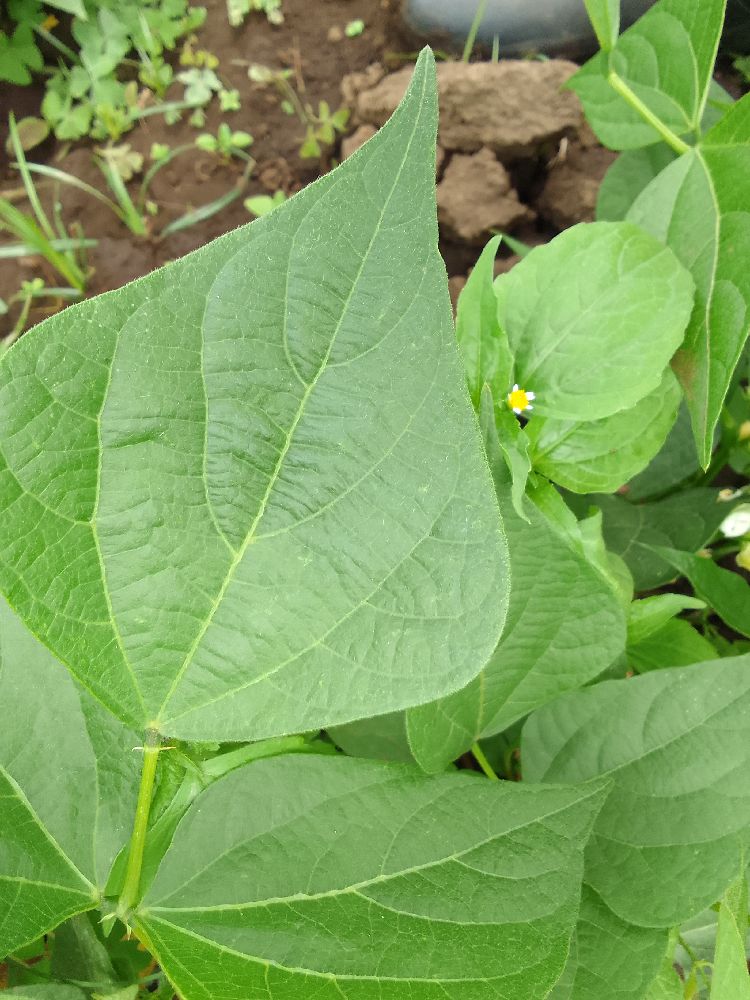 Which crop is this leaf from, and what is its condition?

common bean, healthy
